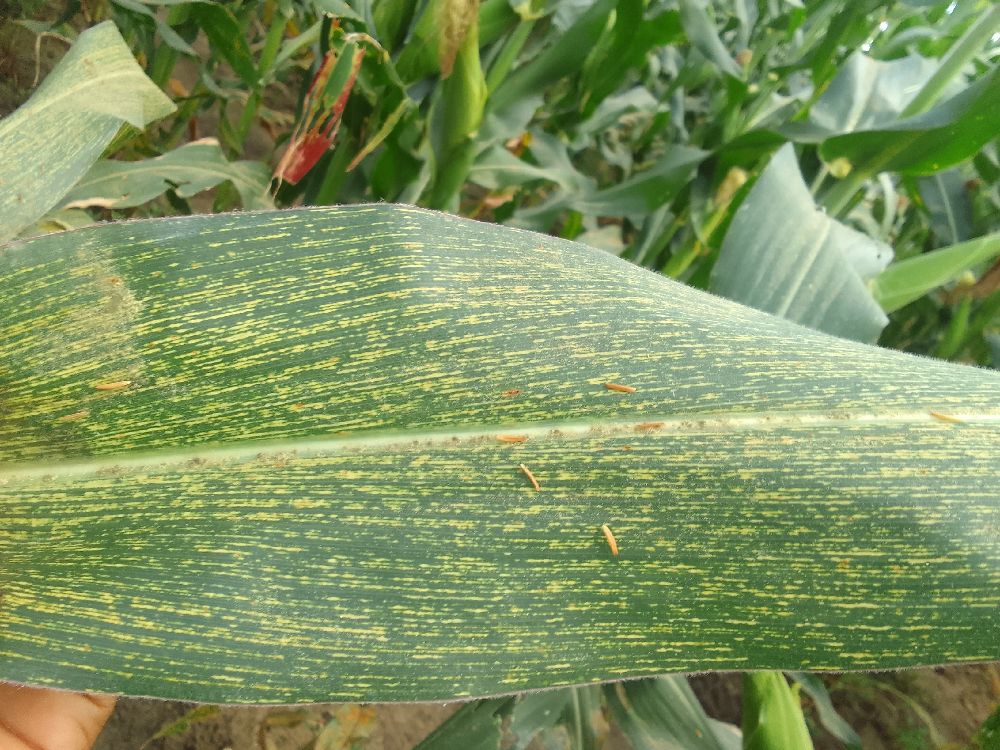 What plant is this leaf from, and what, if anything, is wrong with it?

maize, maize streak virus
